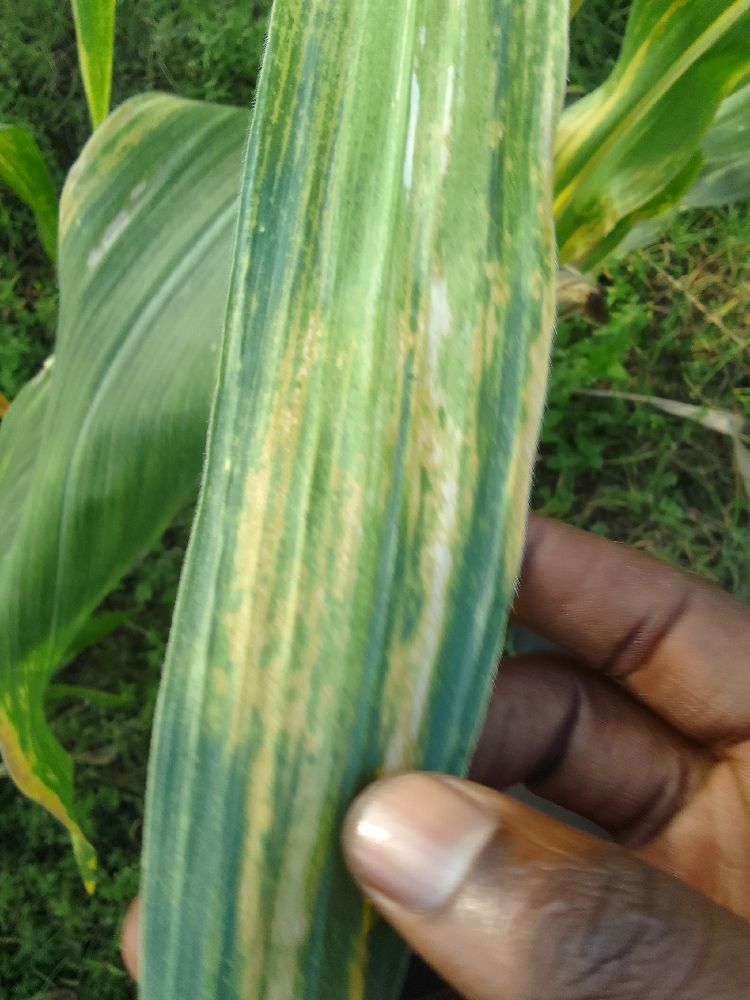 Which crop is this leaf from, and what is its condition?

maize, maize lethal necrosis
